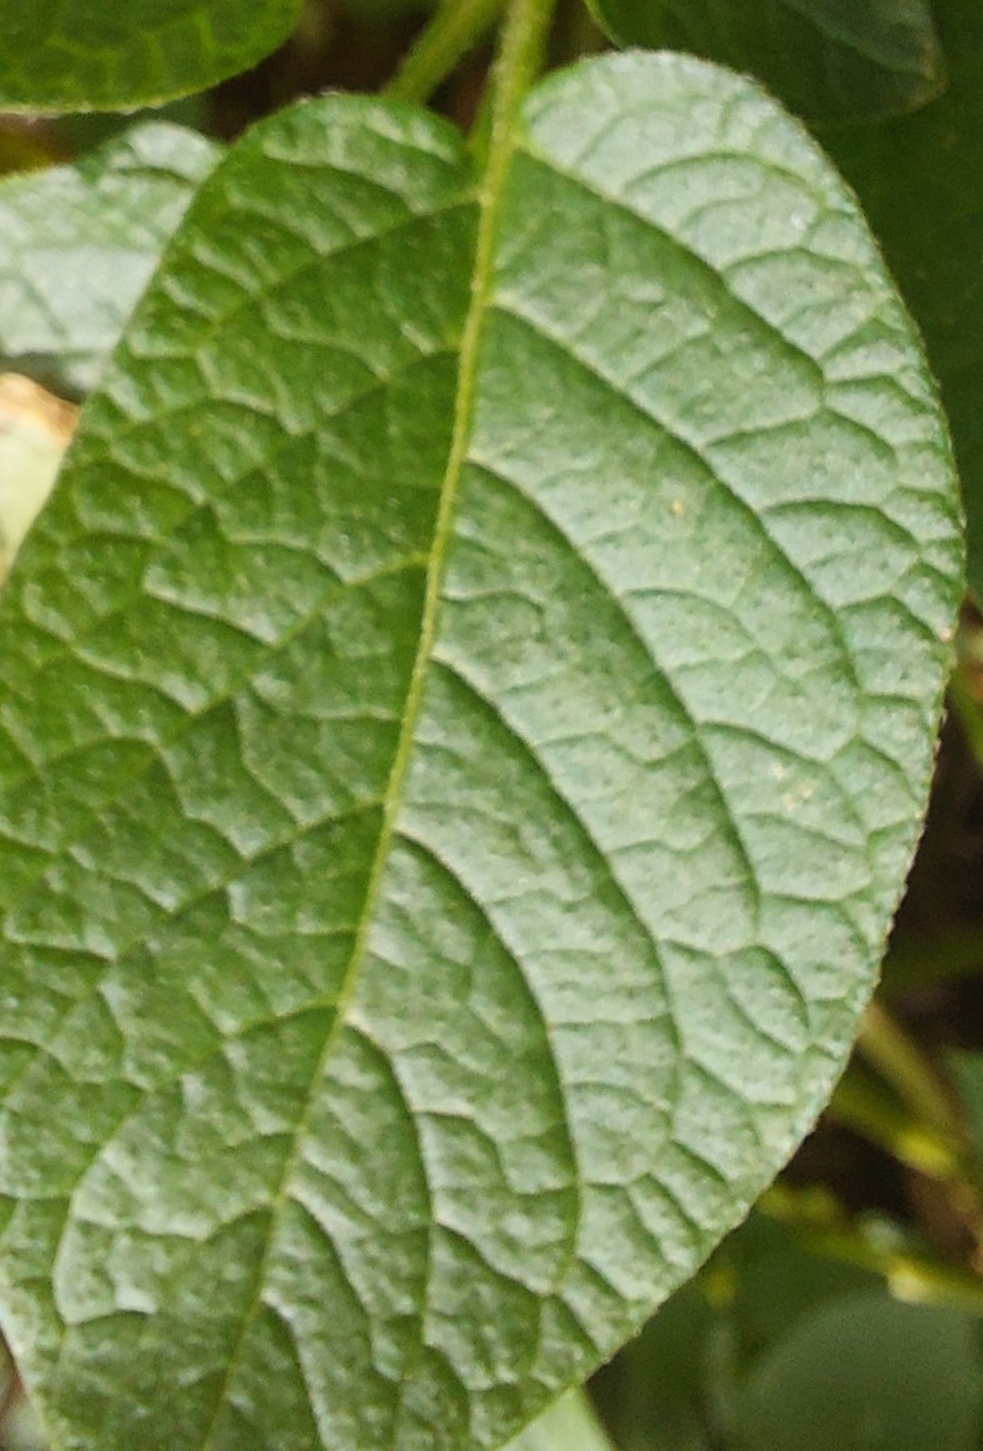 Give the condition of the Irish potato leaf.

healthy
